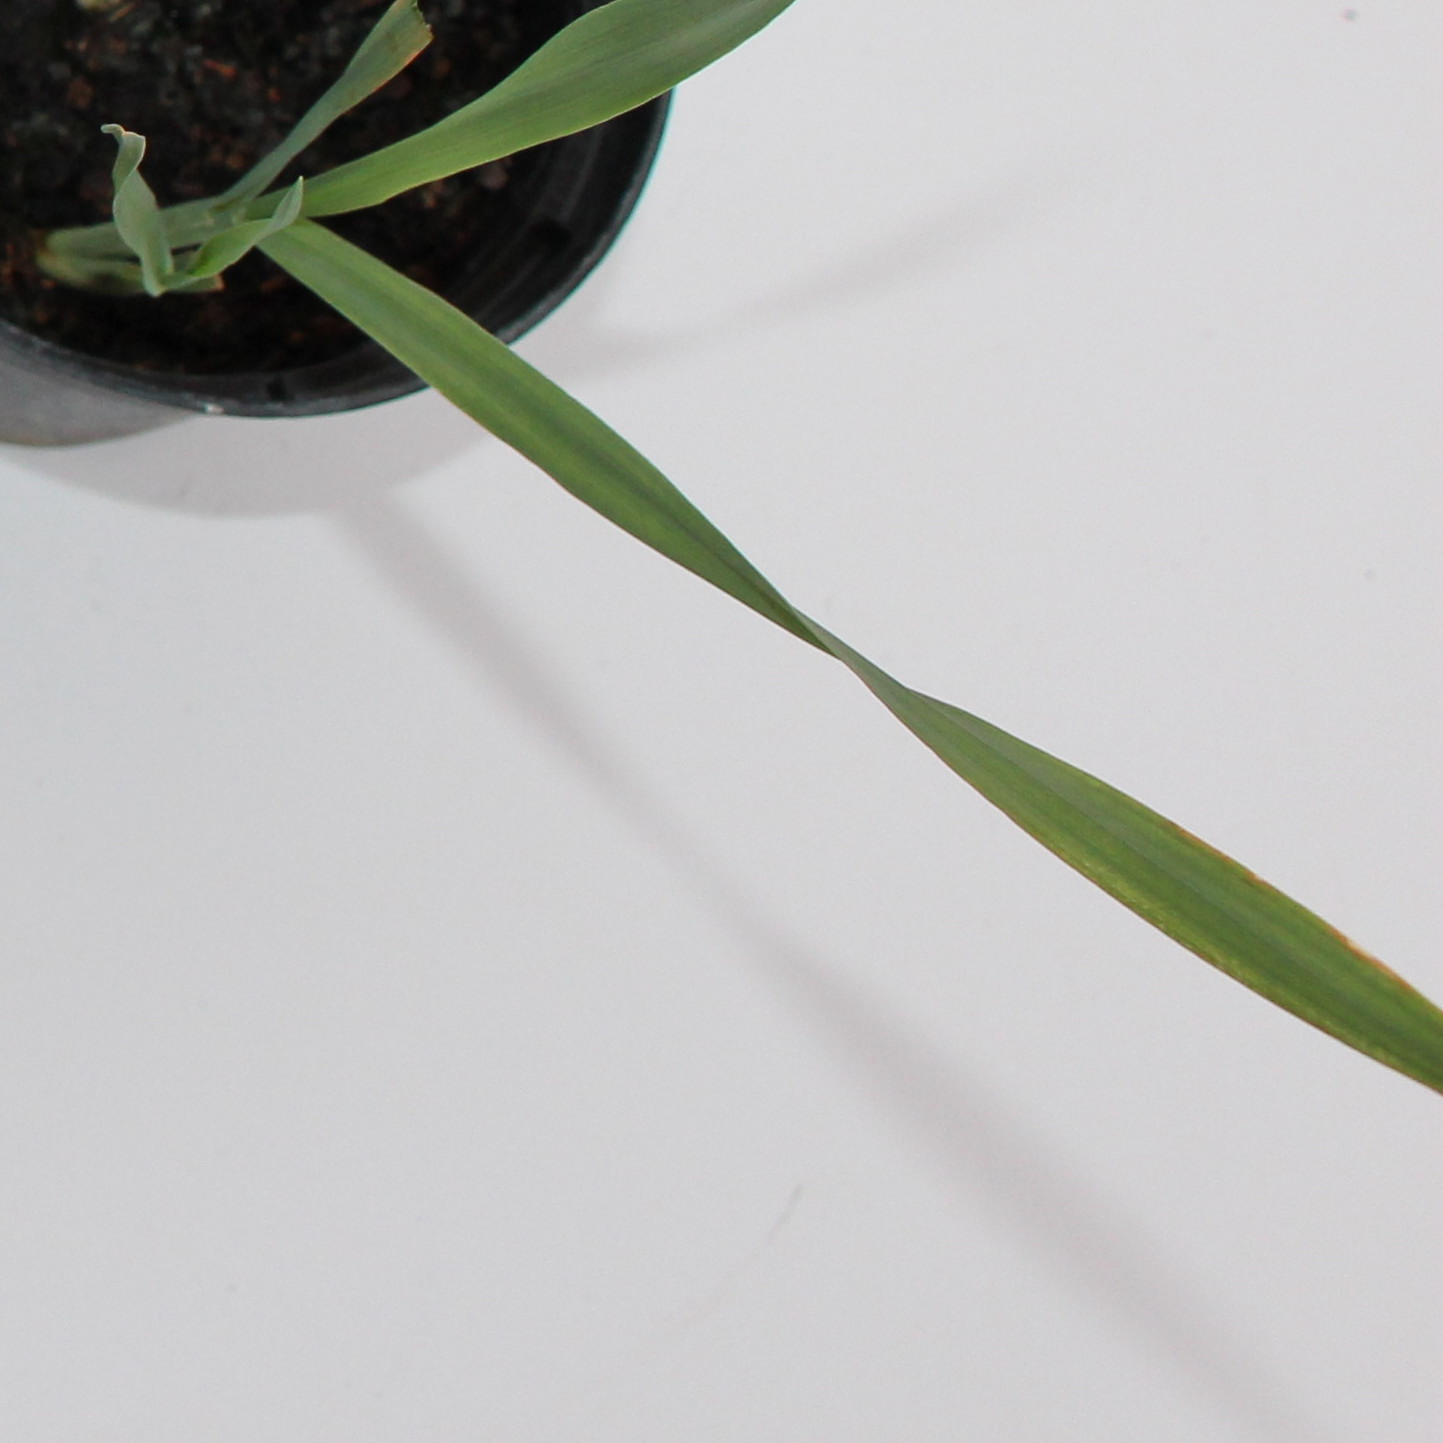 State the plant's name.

Avena sterilis
